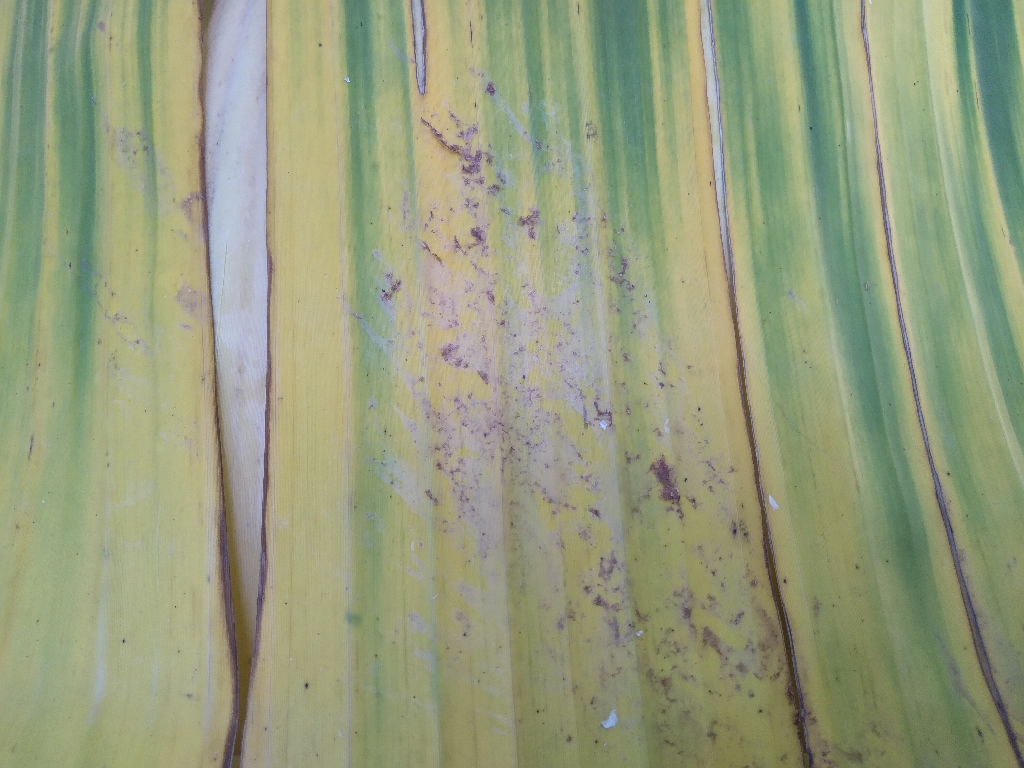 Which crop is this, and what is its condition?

banana, fusarium wilt race 1
